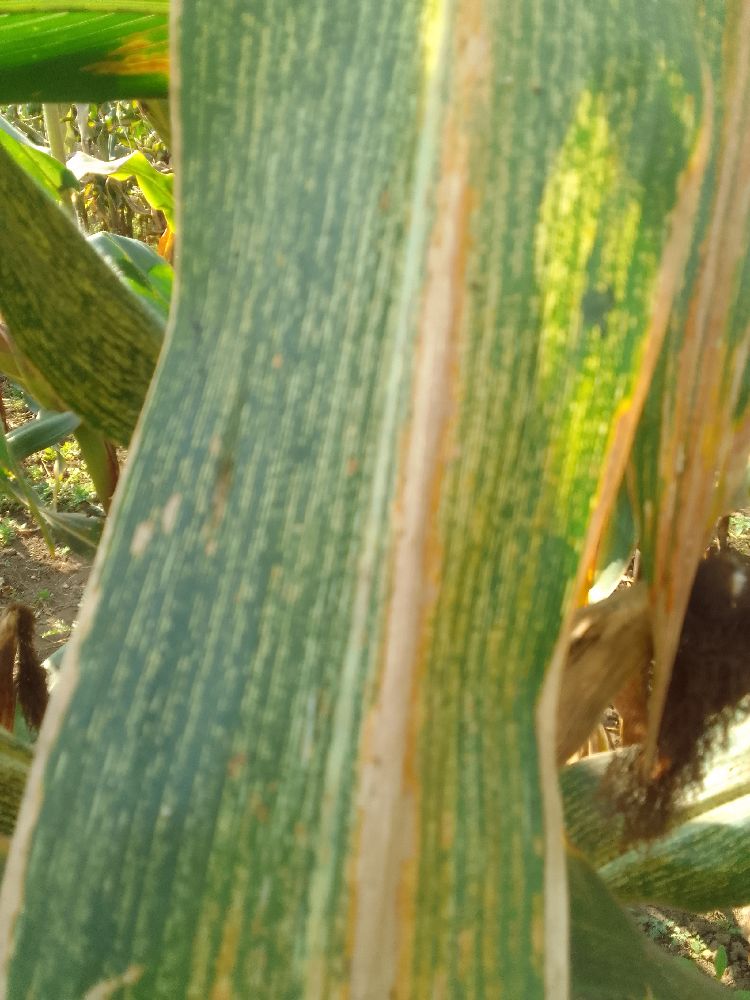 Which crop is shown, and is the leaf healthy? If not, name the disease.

maize, maize streak virus
